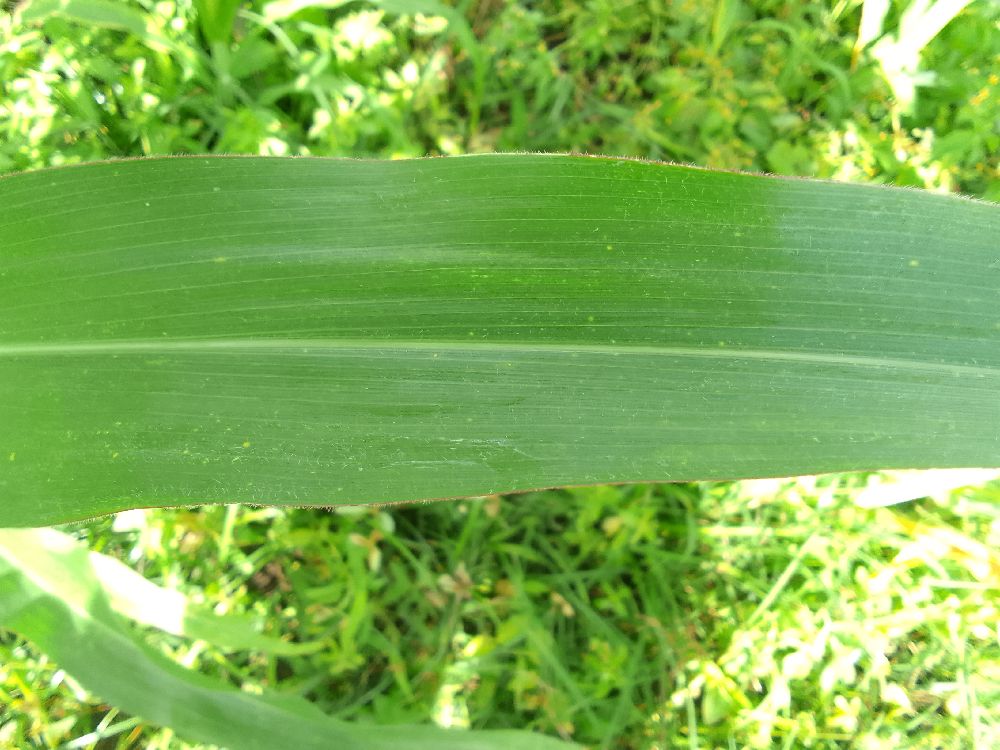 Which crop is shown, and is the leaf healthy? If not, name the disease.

maize, healthy
